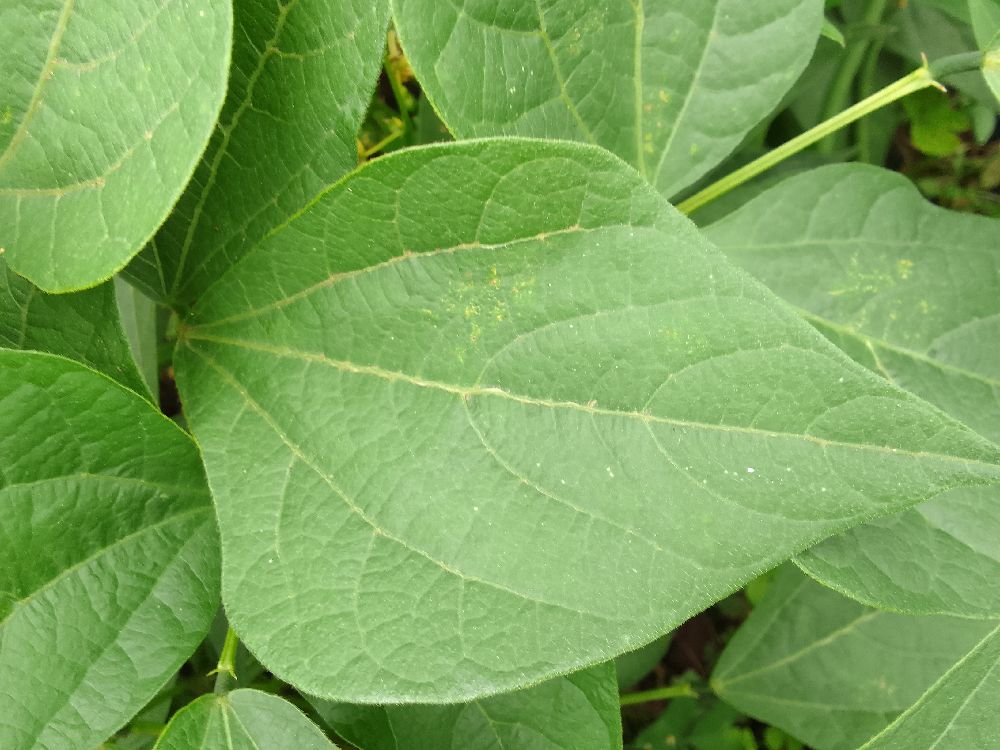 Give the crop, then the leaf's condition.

common bean, healthy
